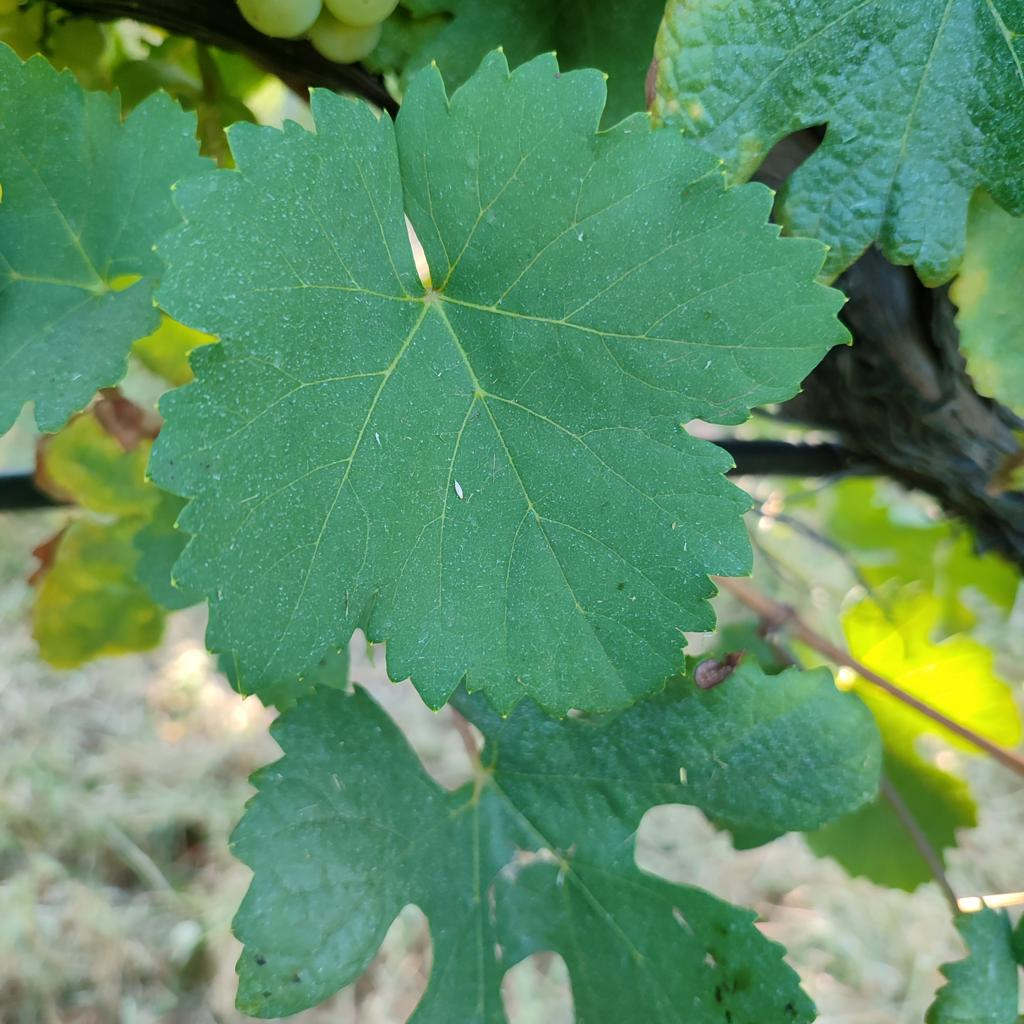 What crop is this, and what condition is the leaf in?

grapevine, healthy
